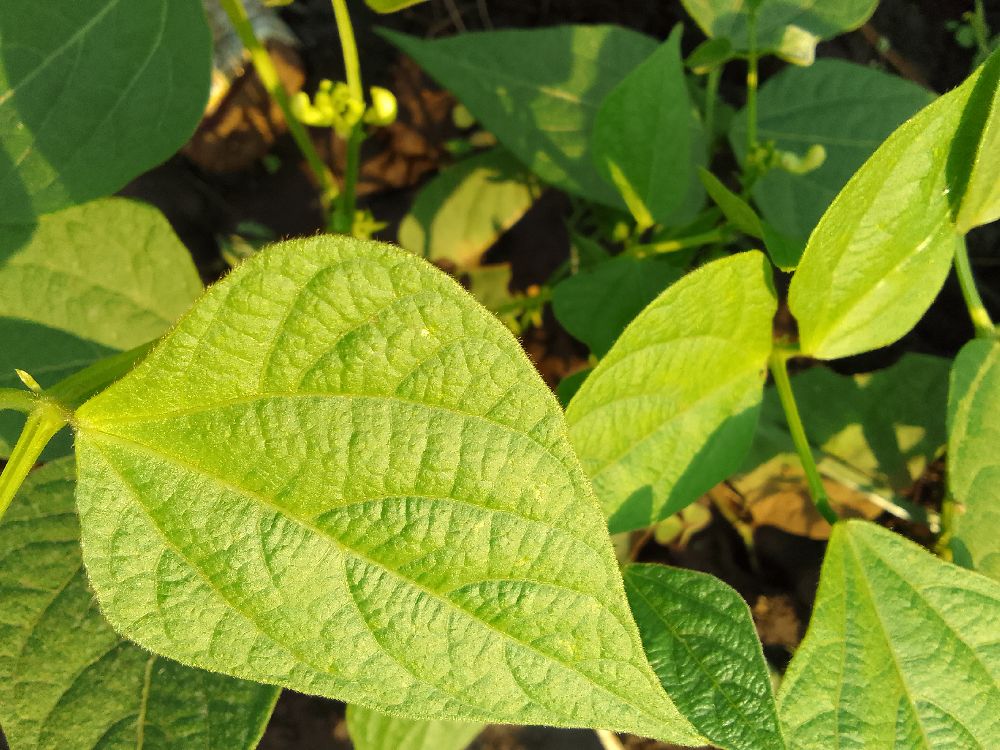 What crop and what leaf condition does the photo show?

common bean, healthy
